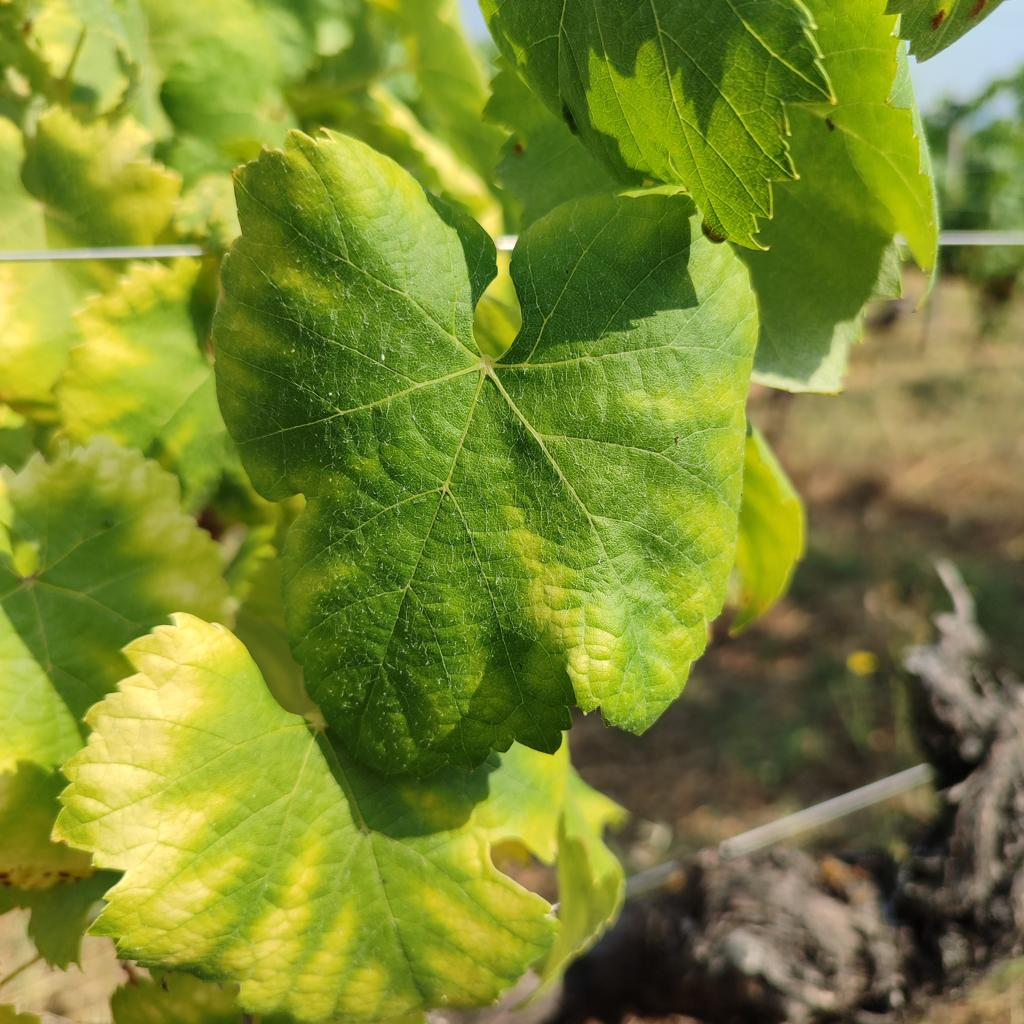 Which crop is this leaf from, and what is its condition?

grapevine, esca complex
